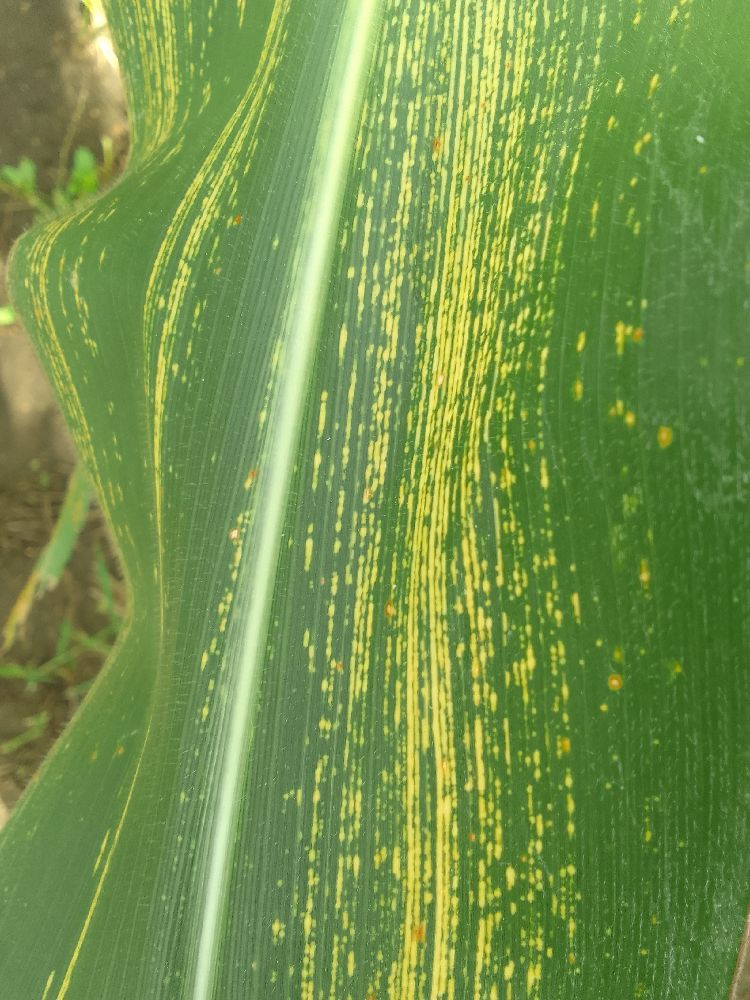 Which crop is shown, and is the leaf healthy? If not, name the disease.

maize, maize streak virus
